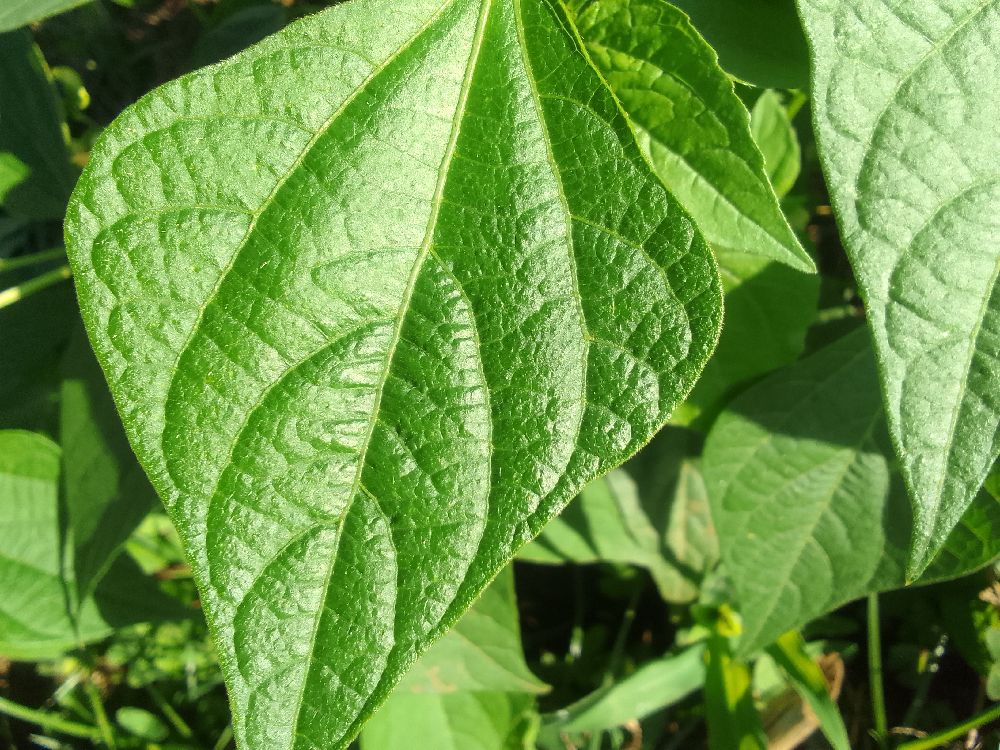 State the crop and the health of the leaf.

common bean, healthy
